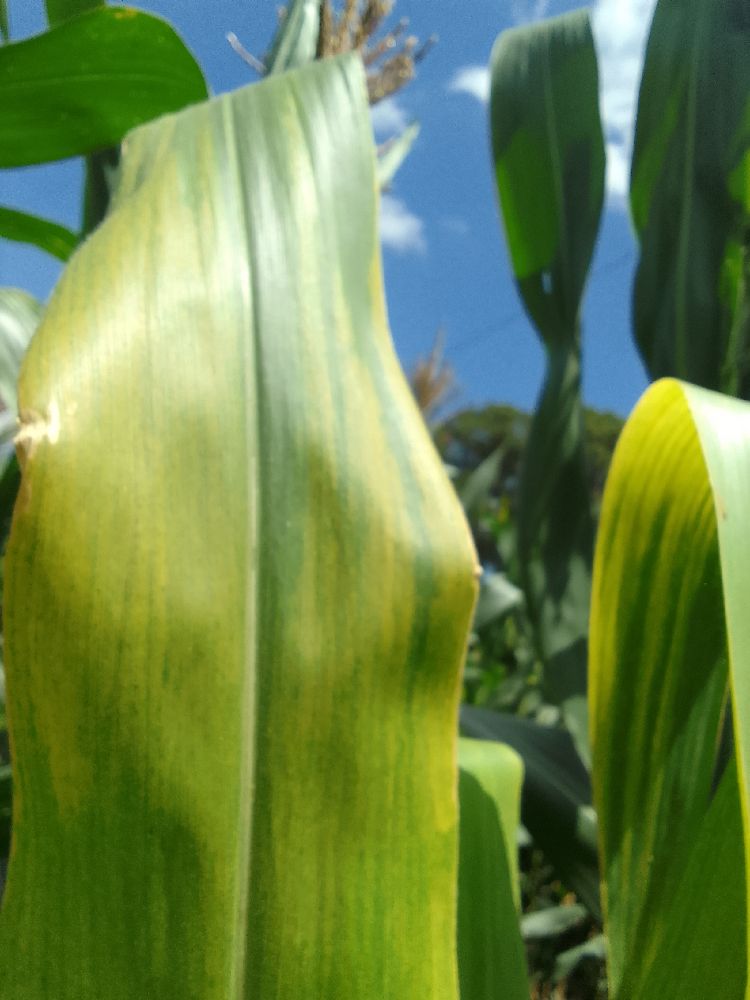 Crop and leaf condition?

maize, maize lethal necrosis
